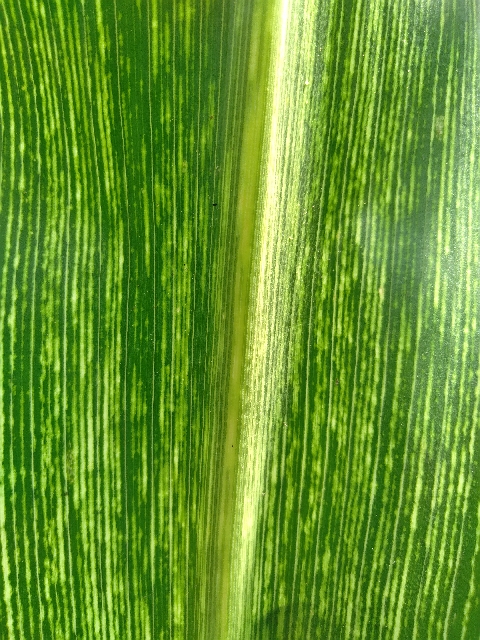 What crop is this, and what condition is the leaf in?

maize, maize streak virus
